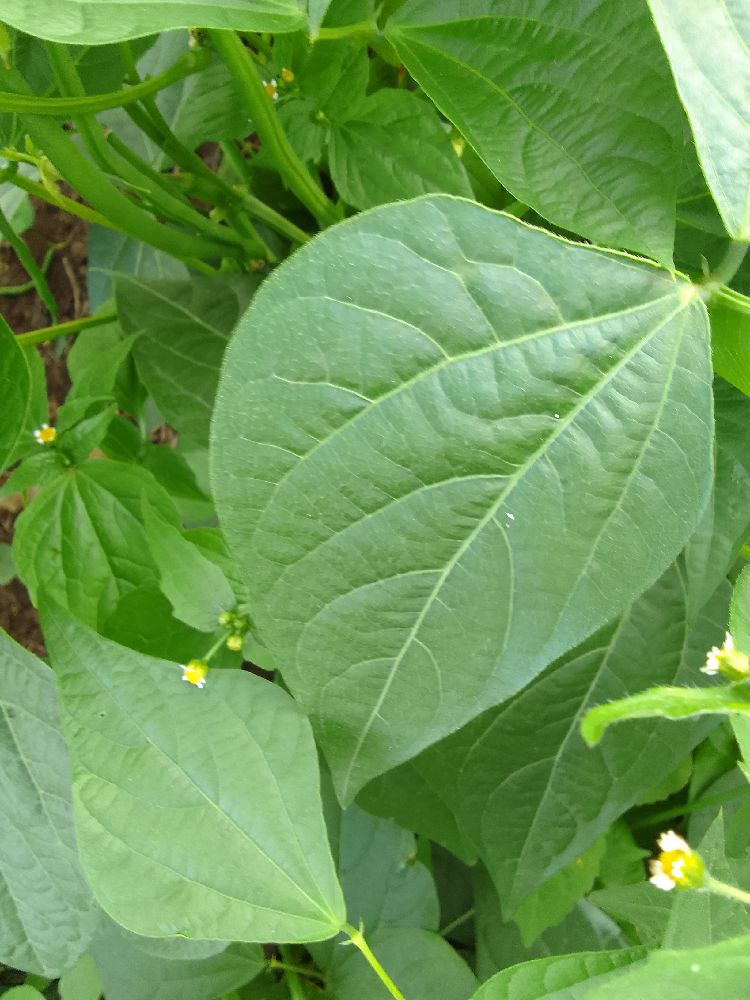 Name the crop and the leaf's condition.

common bean, healthy
